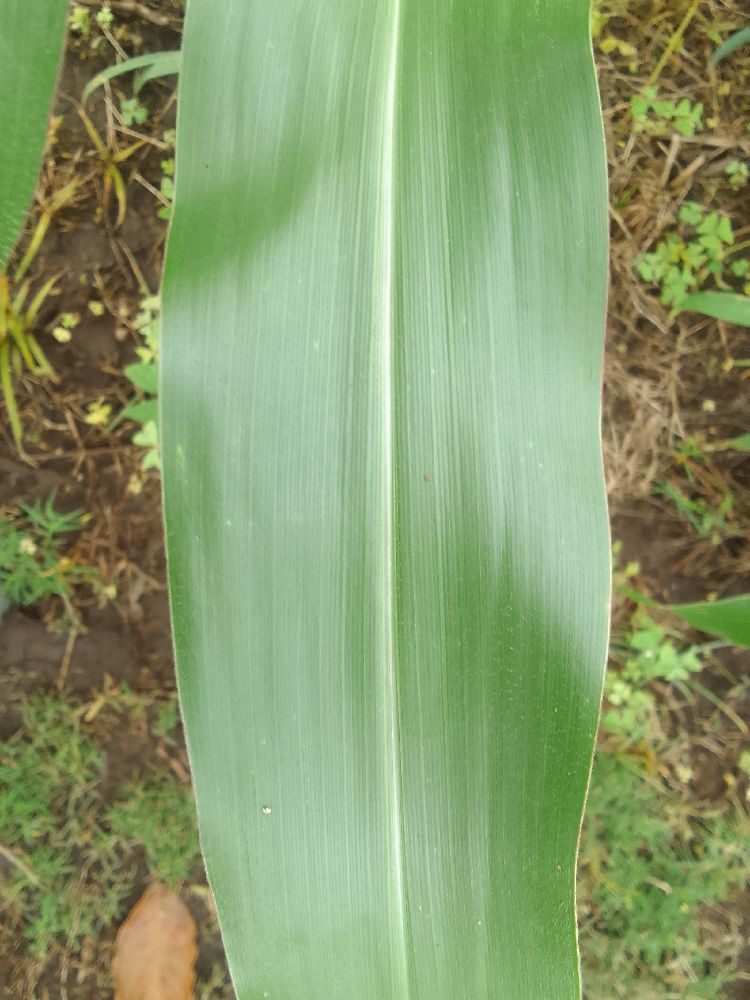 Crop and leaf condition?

maize, healthy
